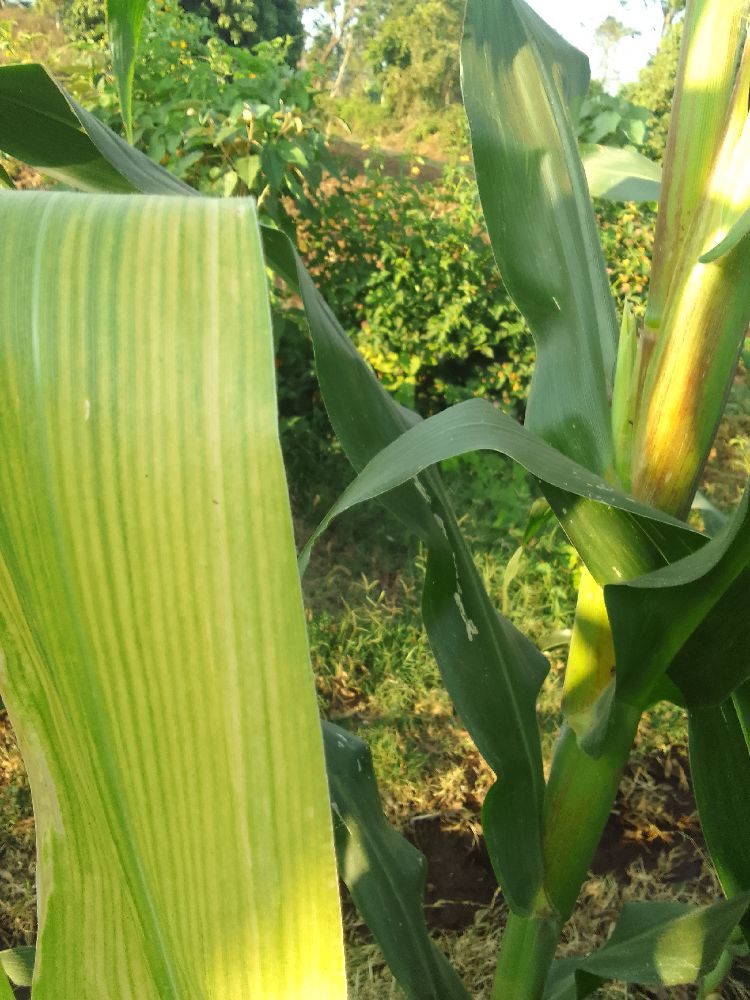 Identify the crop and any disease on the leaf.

maize, maize lethal necrosis
